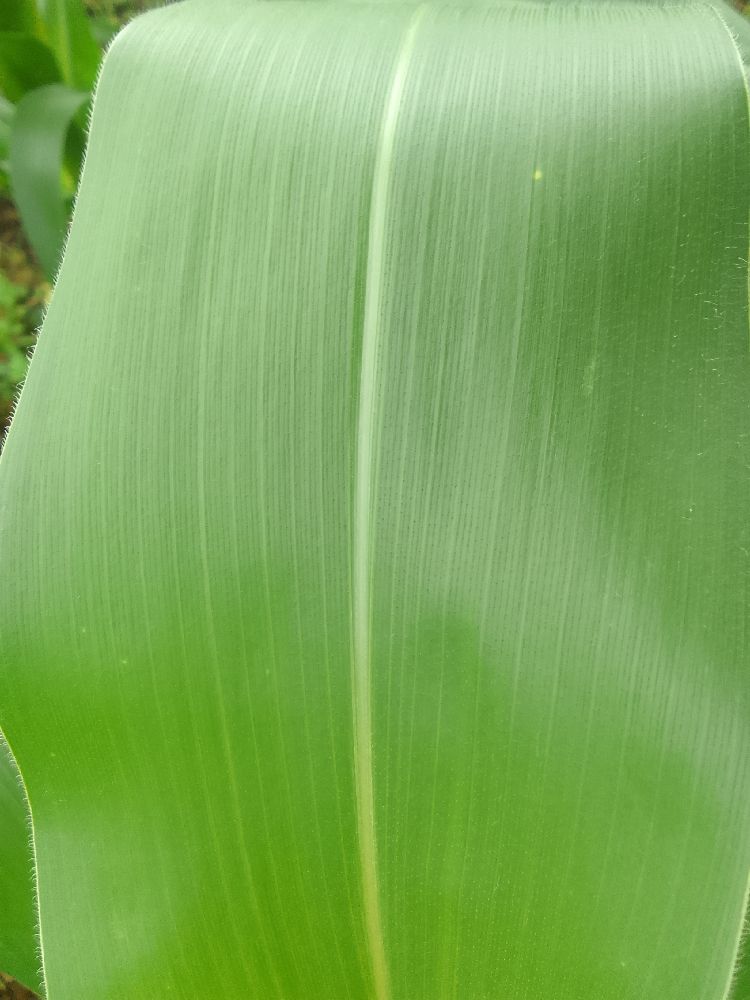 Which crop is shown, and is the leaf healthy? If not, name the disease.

maize, healthy
